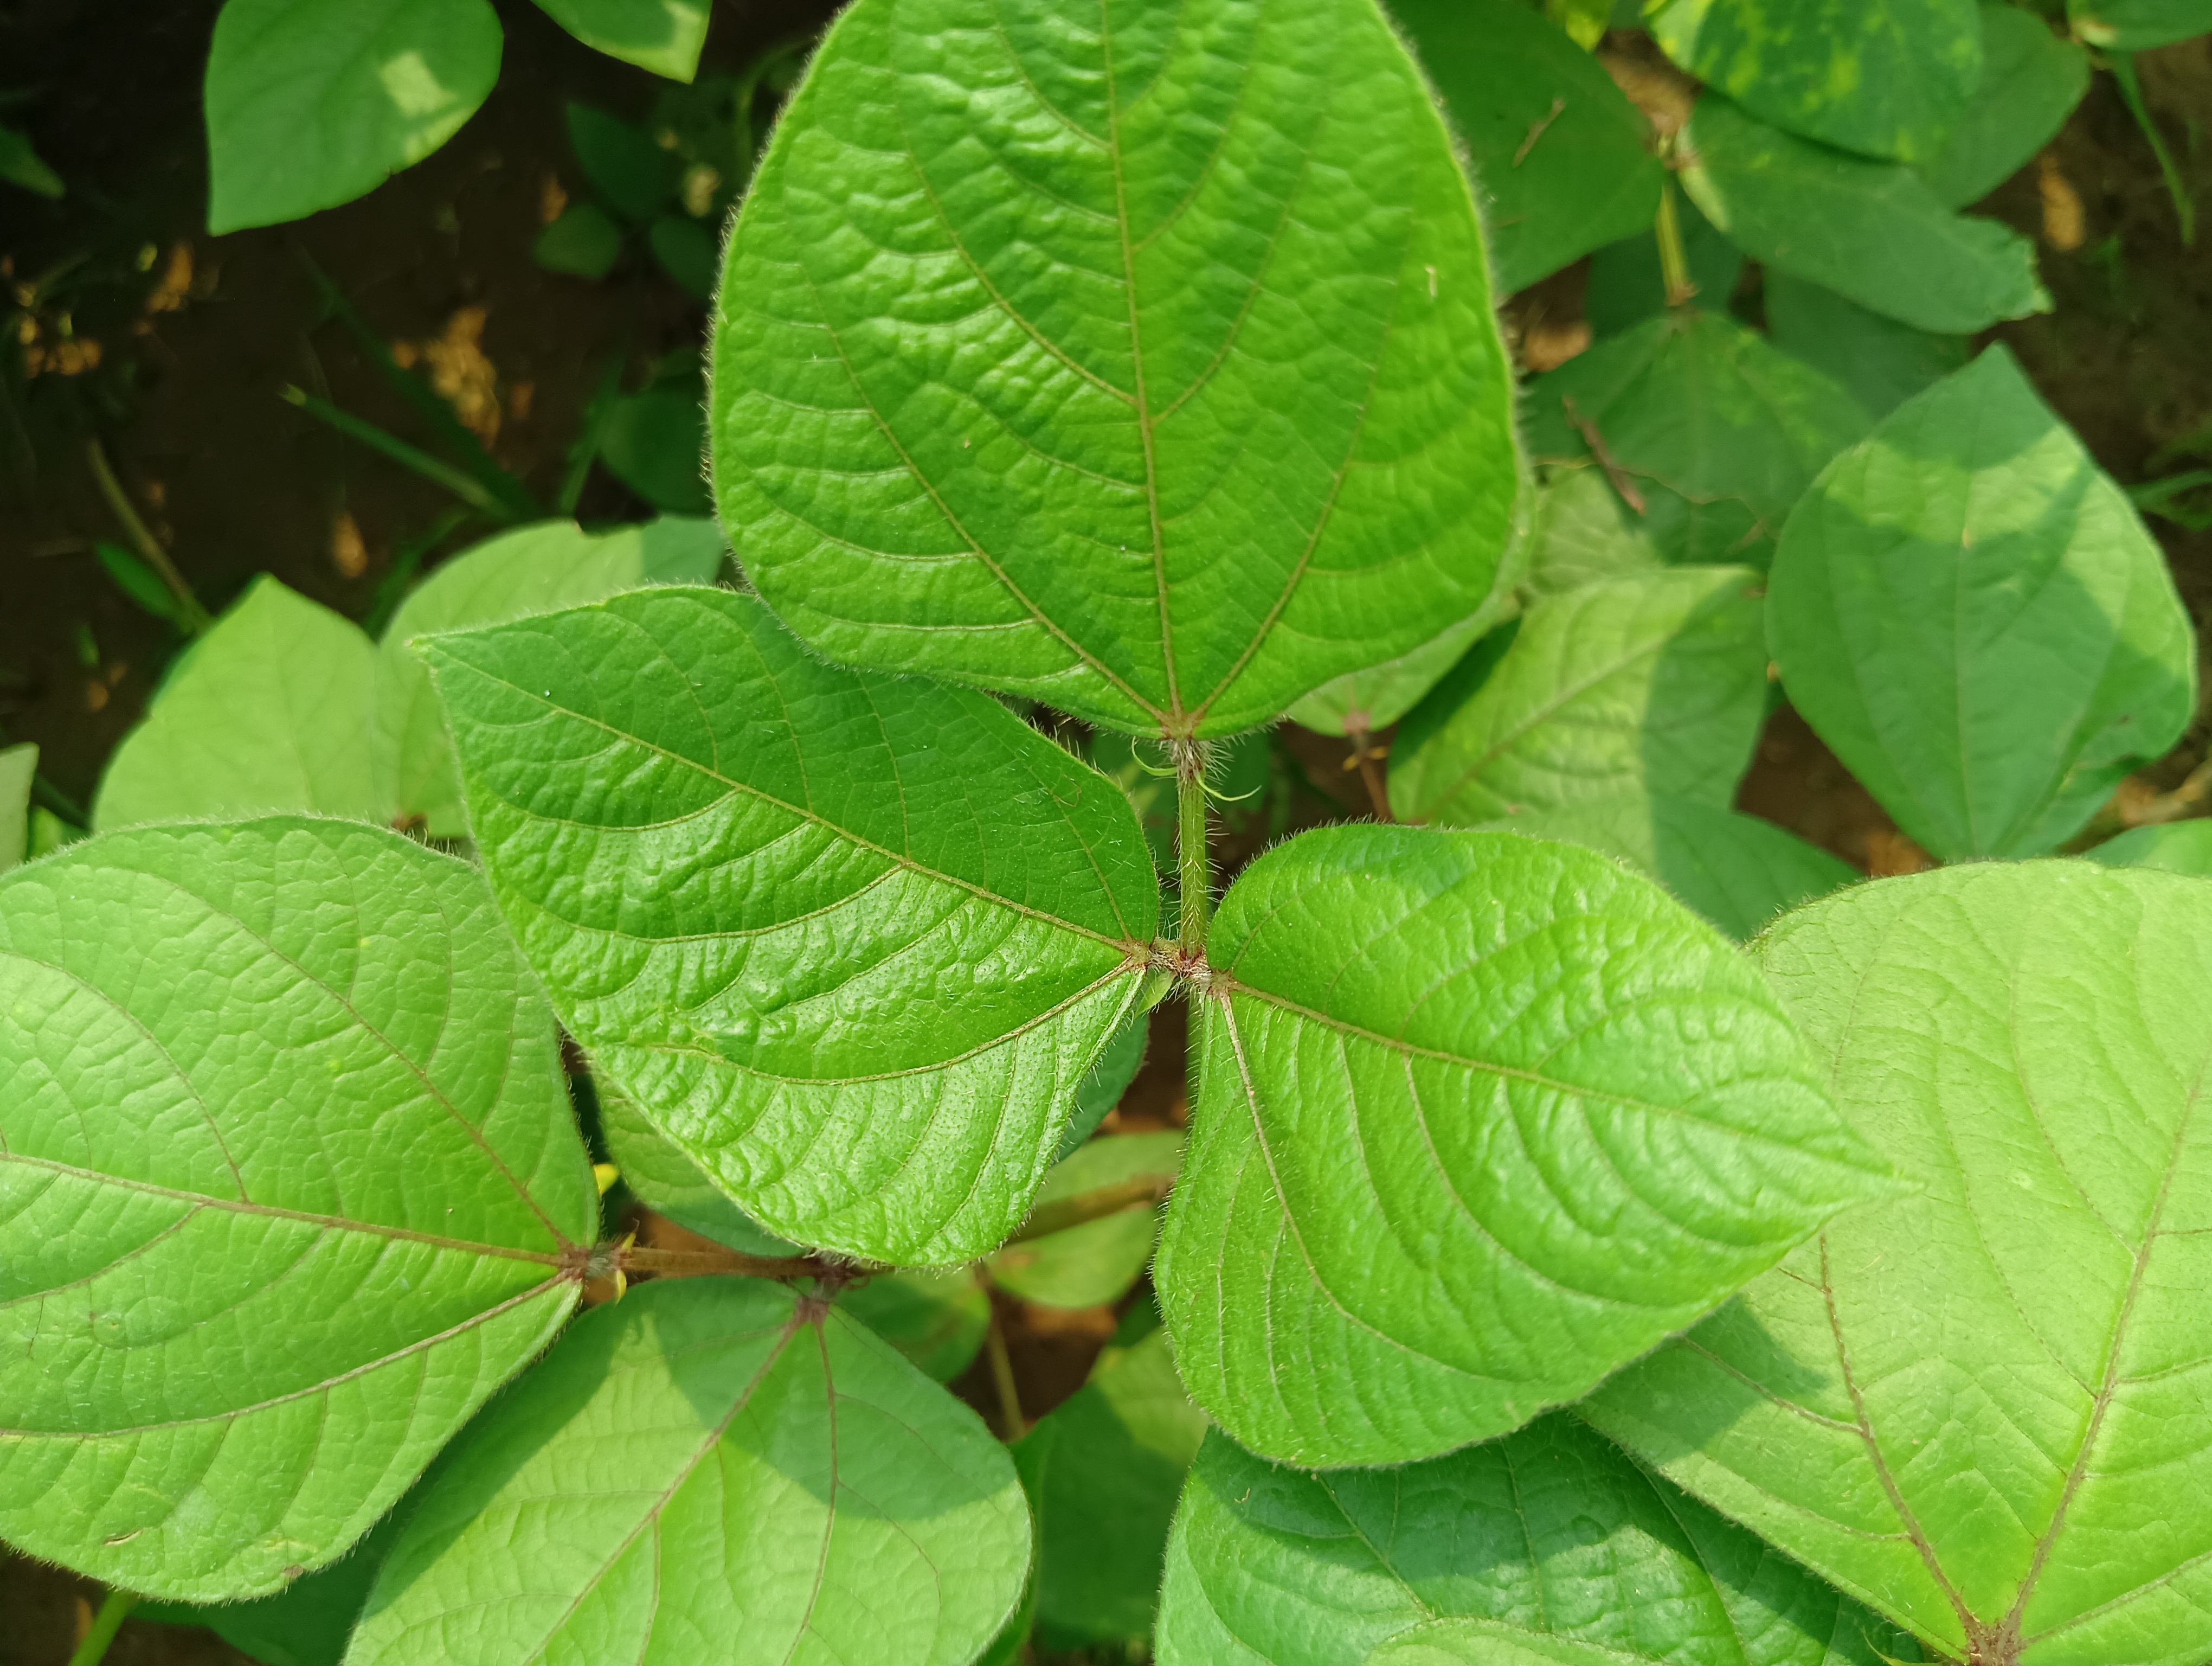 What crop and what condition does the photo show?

mungbean, healthy
